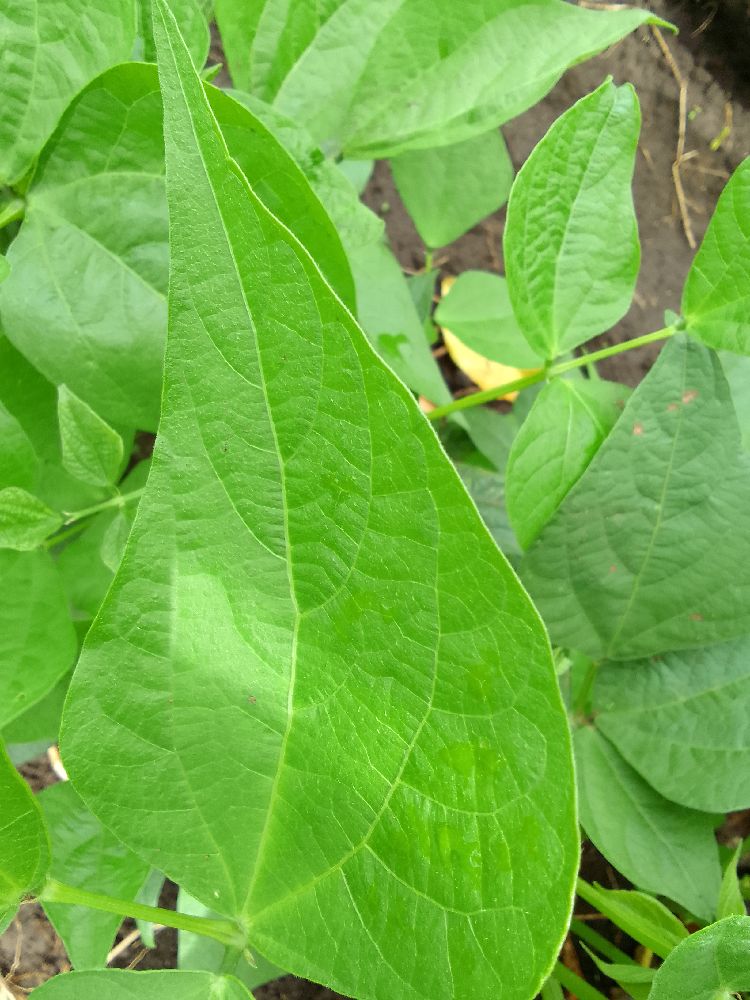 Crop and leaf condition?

common bean, healthy
